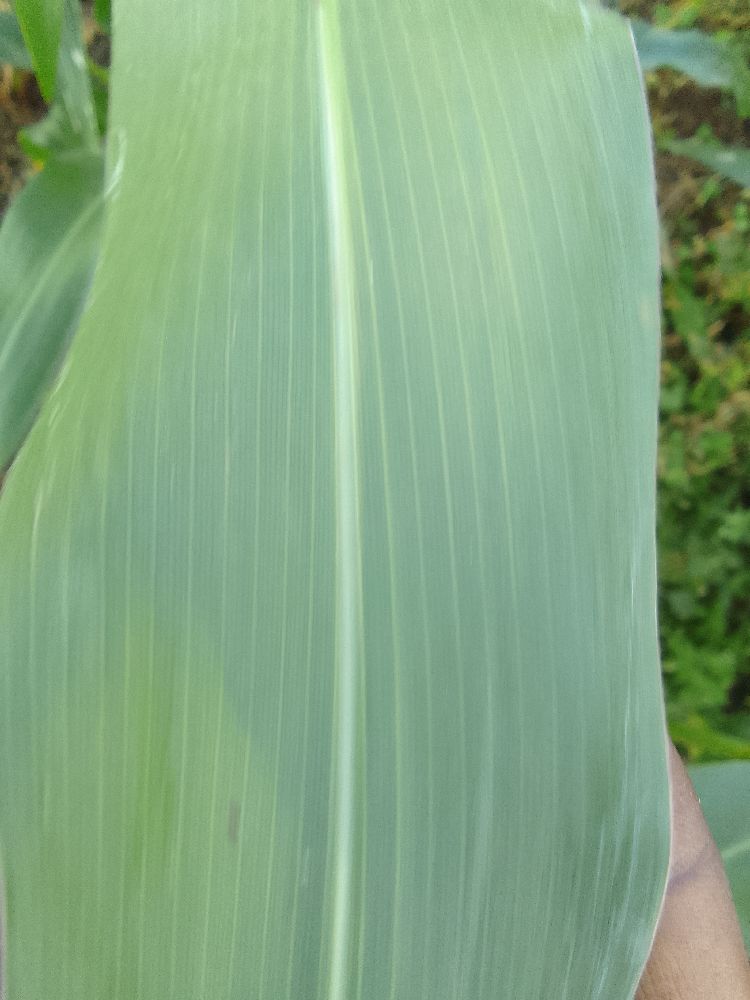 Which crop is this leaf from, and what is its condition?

maize, healthy
